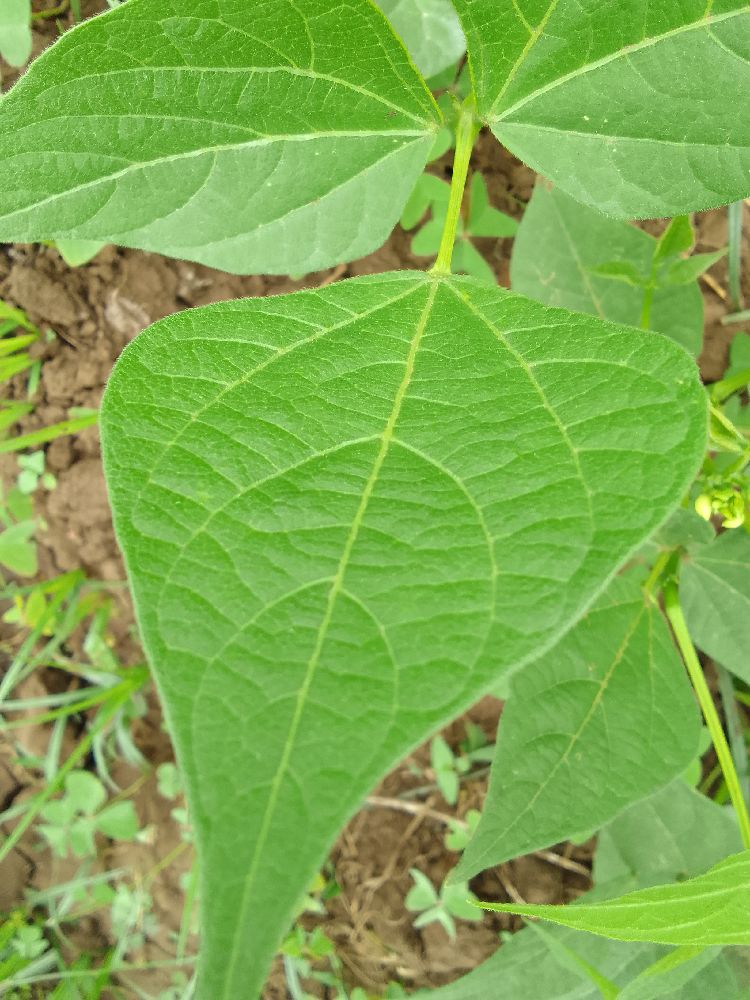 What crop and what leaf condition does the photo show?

common bean, healthy
